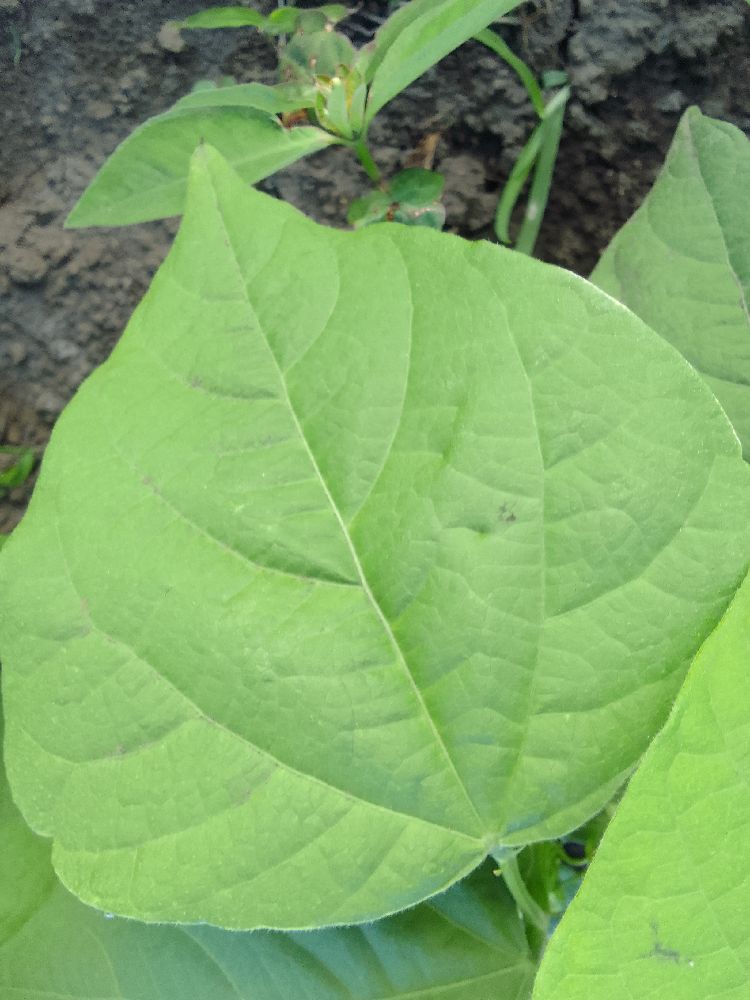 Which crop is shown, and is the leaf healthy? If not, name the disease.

common bean, healthy
